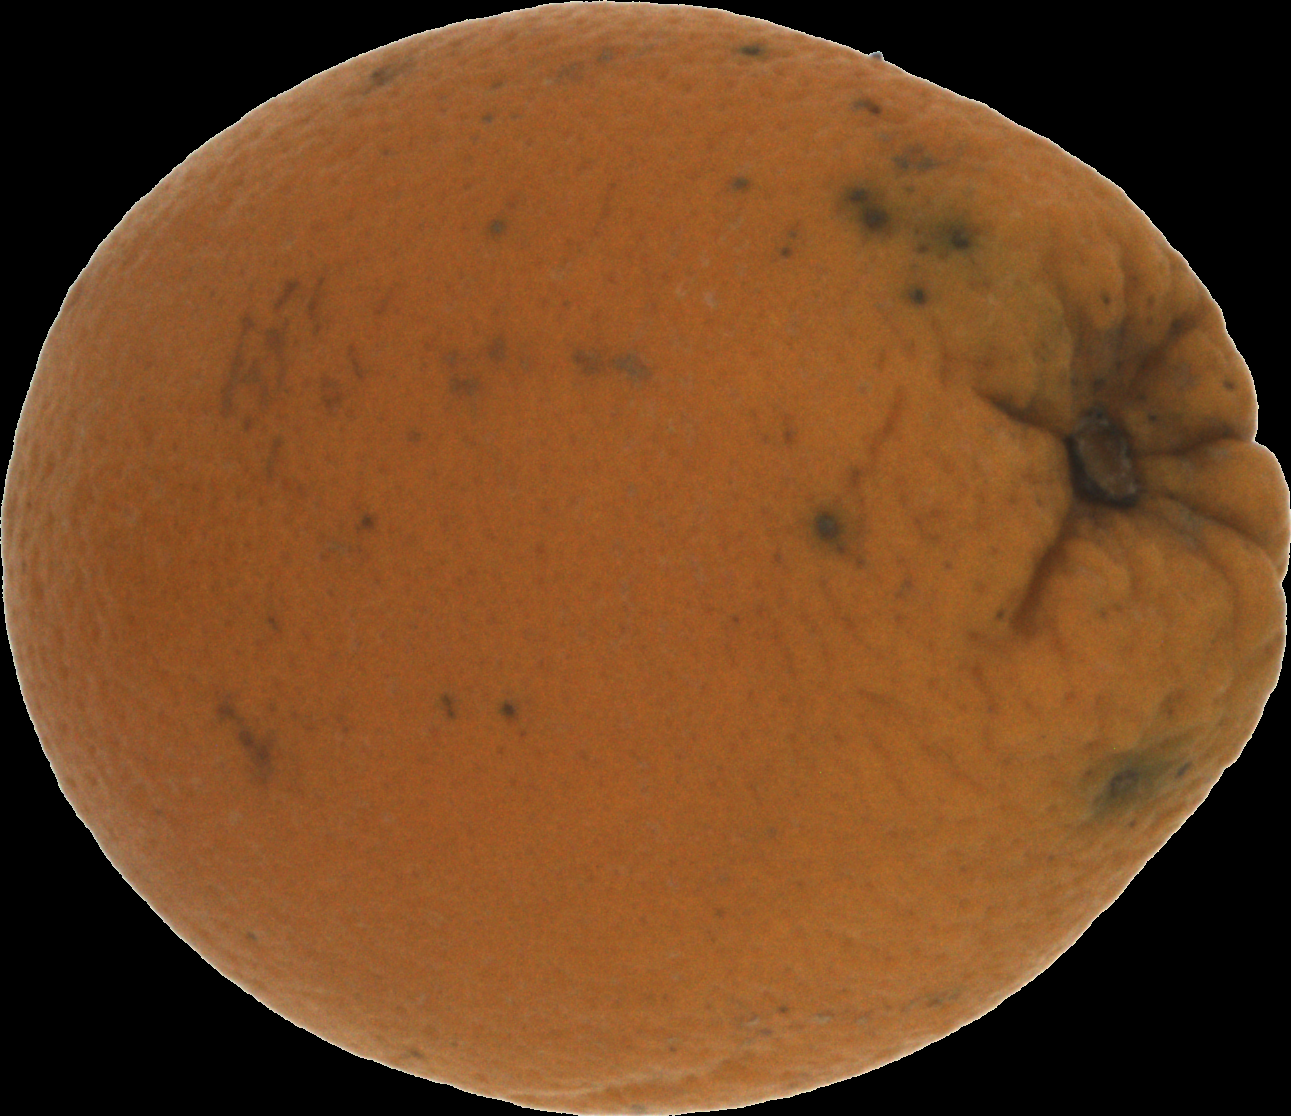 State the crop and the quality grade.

orange, bad
